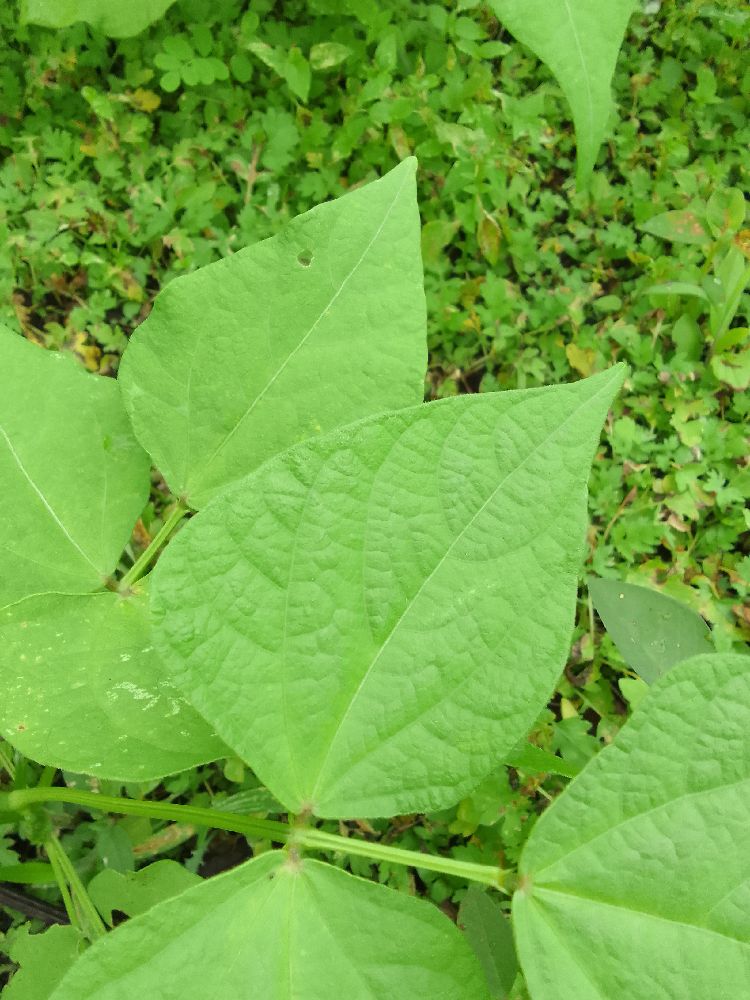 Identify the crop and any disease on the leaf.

common bean, healthy
